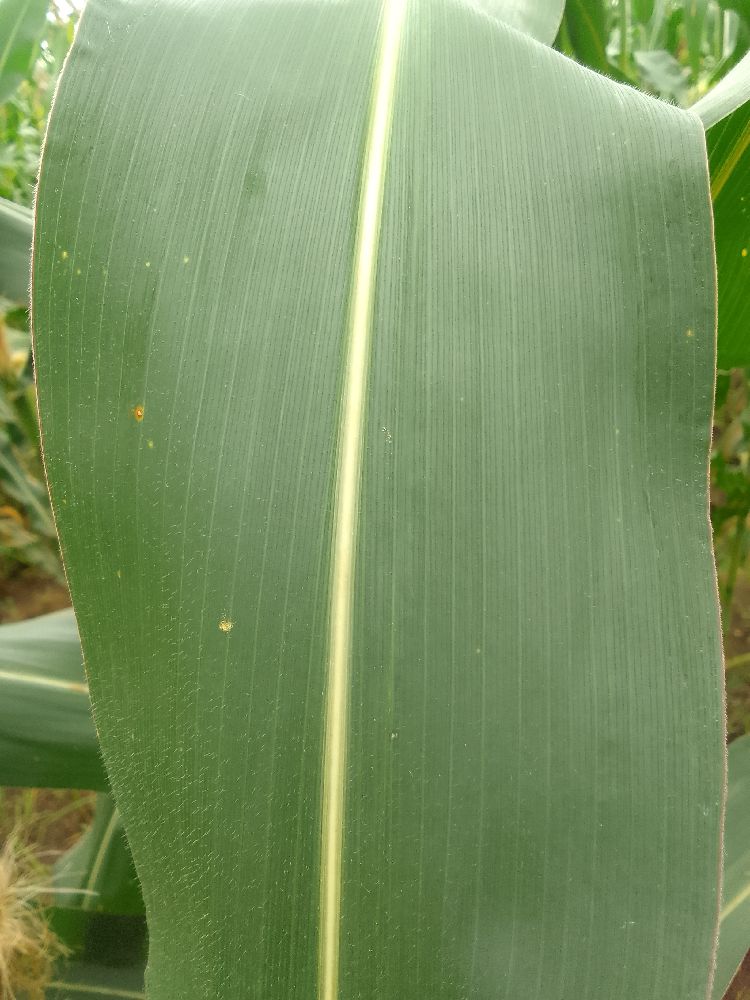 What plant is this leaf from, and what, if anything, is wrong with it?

maize, healthy
